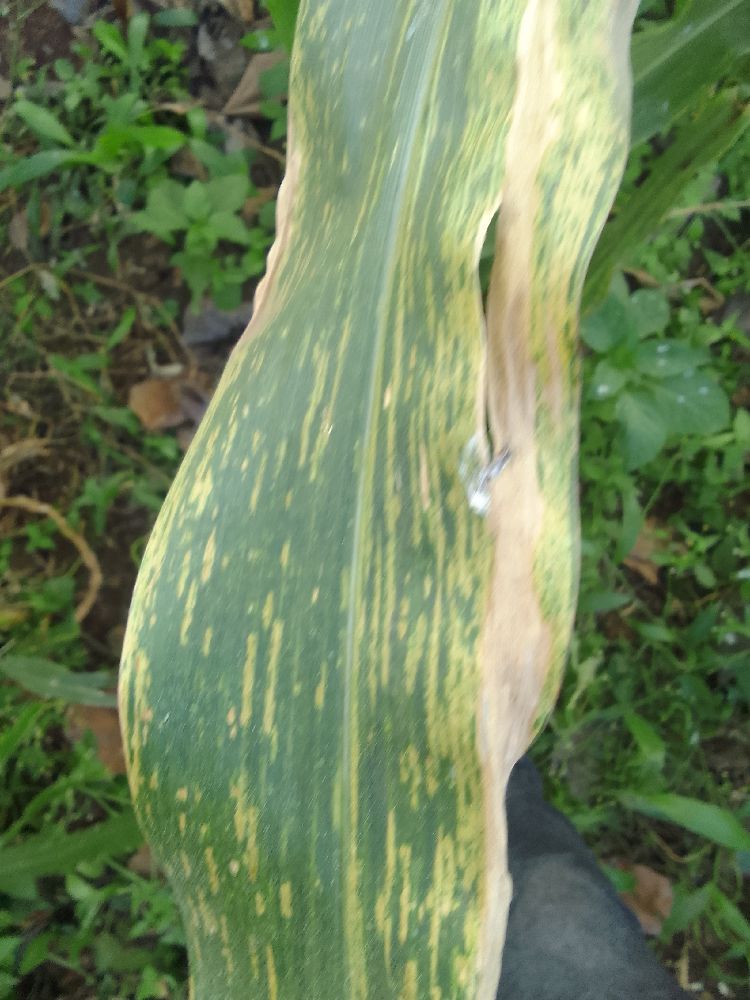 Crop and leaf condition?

maize, maize lethal necrosis
